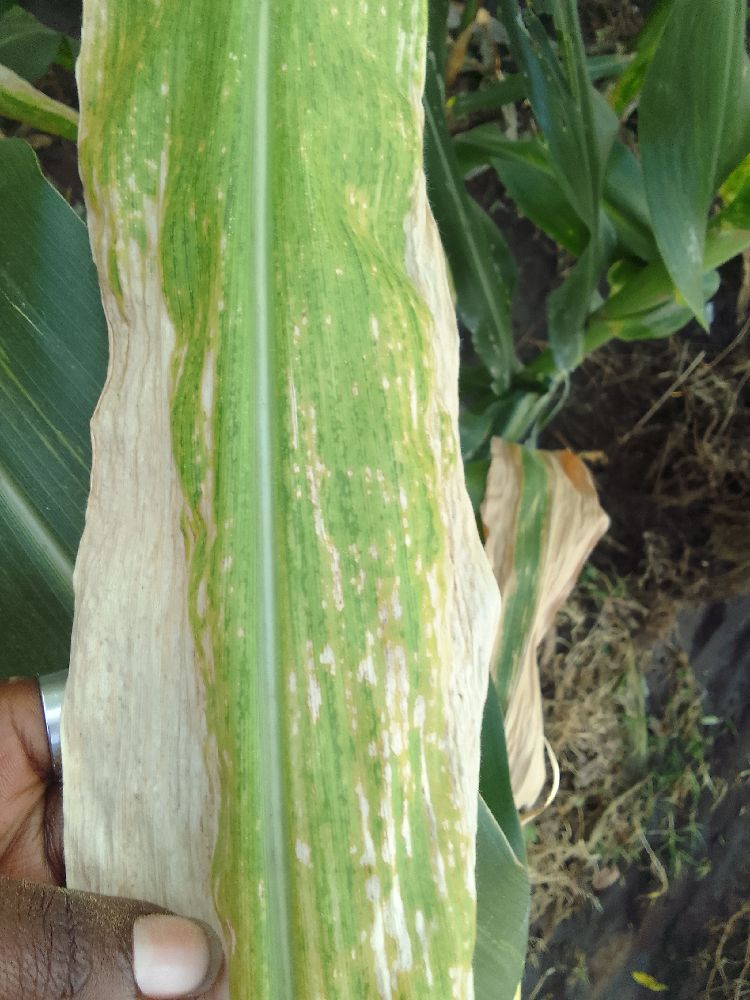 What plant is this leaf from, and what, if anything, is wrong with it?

maize, maize lethal necrosis
